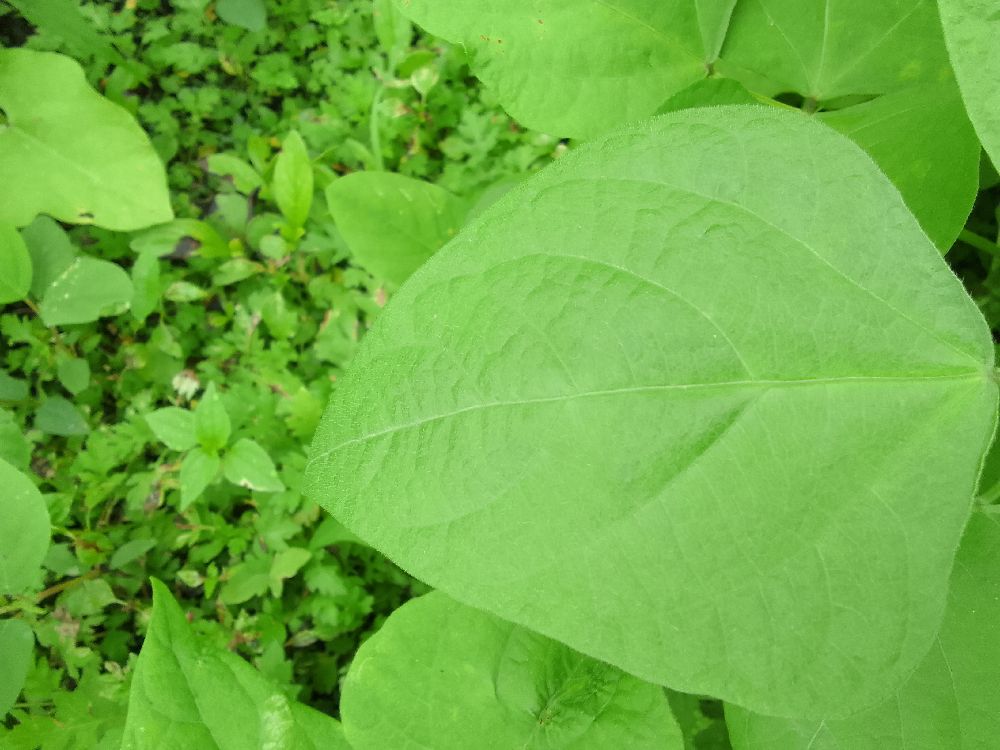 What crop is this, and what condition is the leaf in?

common bean, healthy
